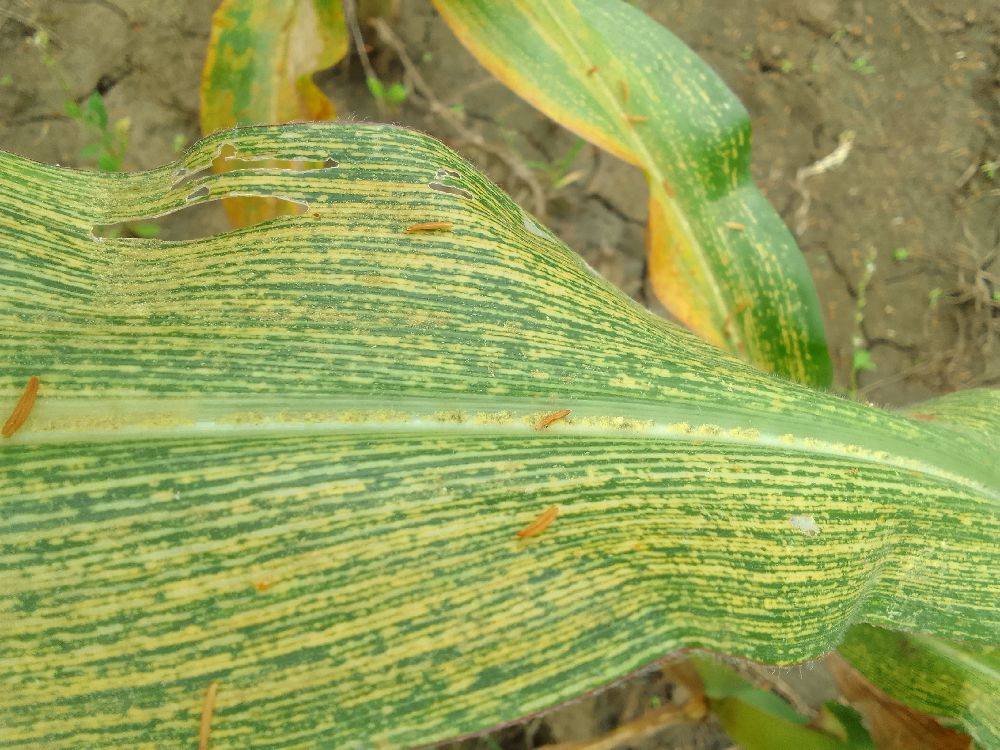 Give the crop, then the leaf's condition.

maize, maize streak virus
